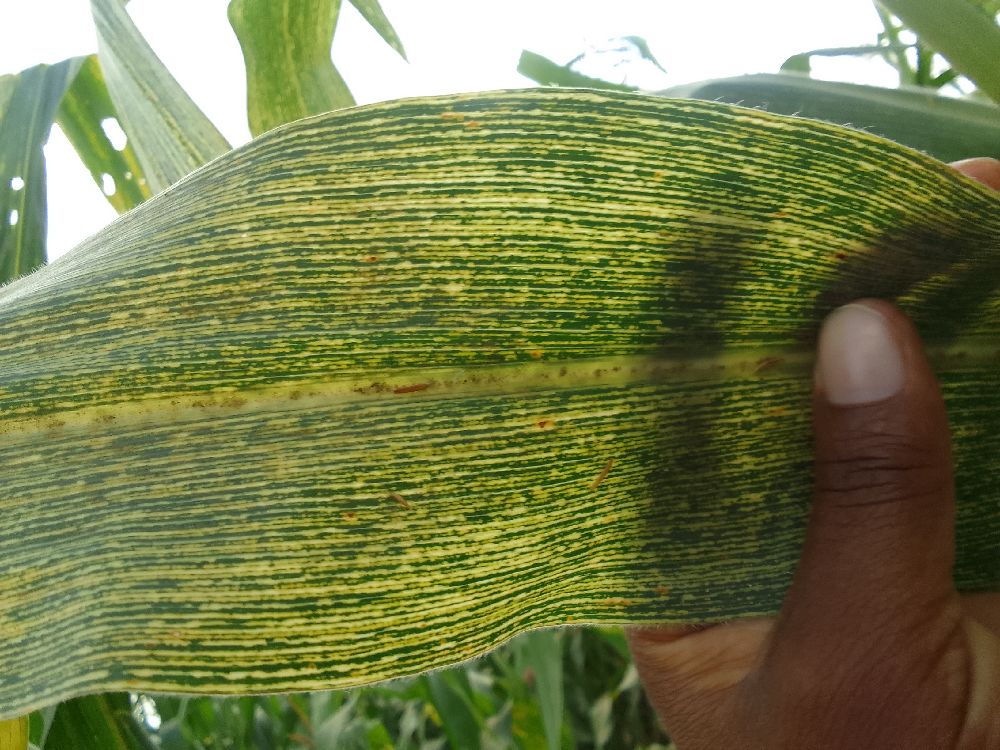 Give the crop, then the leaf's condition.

maize, maize streak virus
